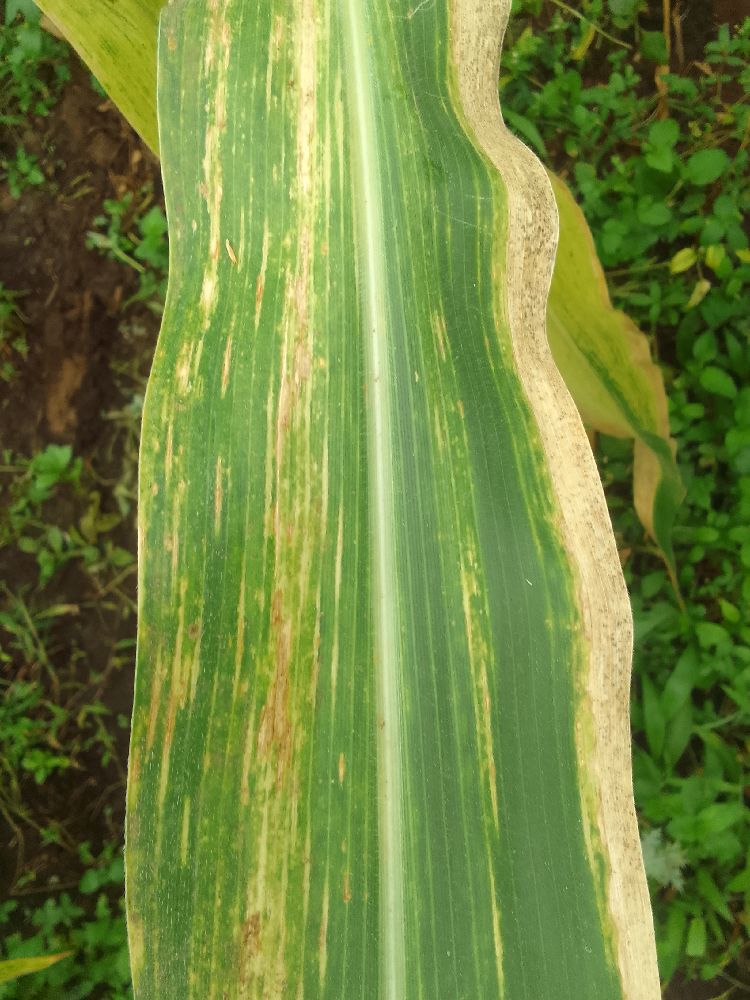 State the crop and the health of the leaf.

maize, maize lethal necrosis
